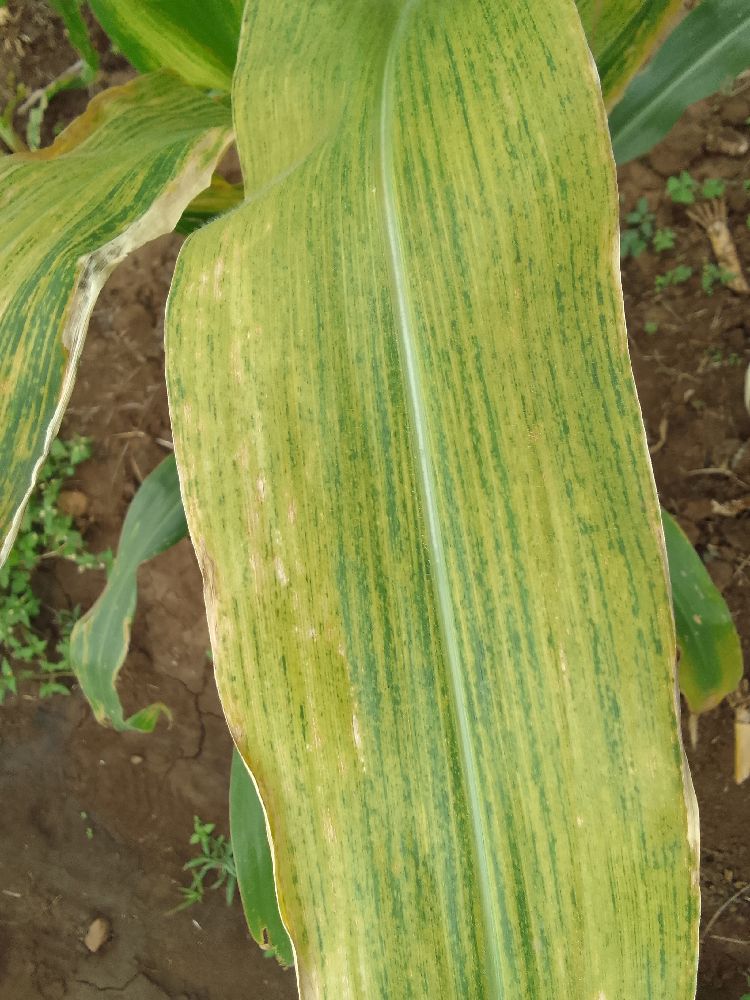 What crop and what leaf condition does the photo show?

maize, maize lethal necrosis
